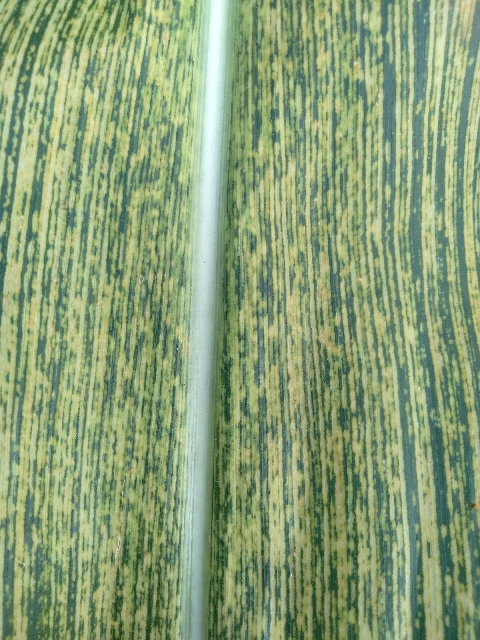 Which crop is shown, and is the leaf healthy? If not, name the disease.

maize, maize streak virus
